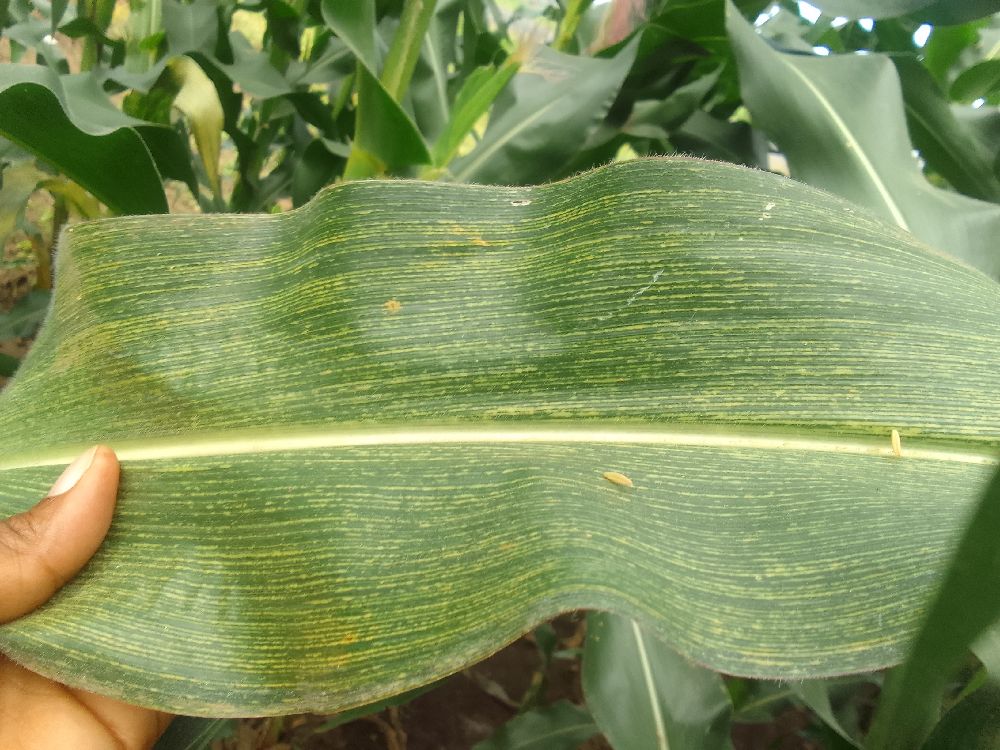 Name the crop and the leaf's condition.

maize, maize streak virus
